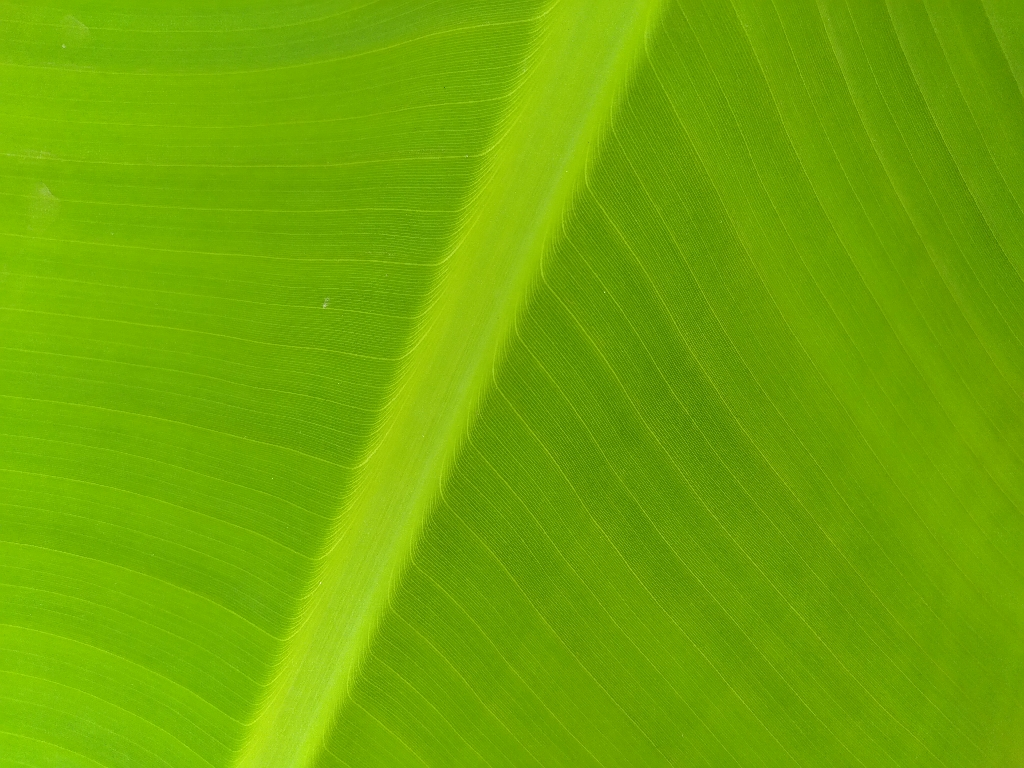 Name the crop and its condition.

banana, healthy
